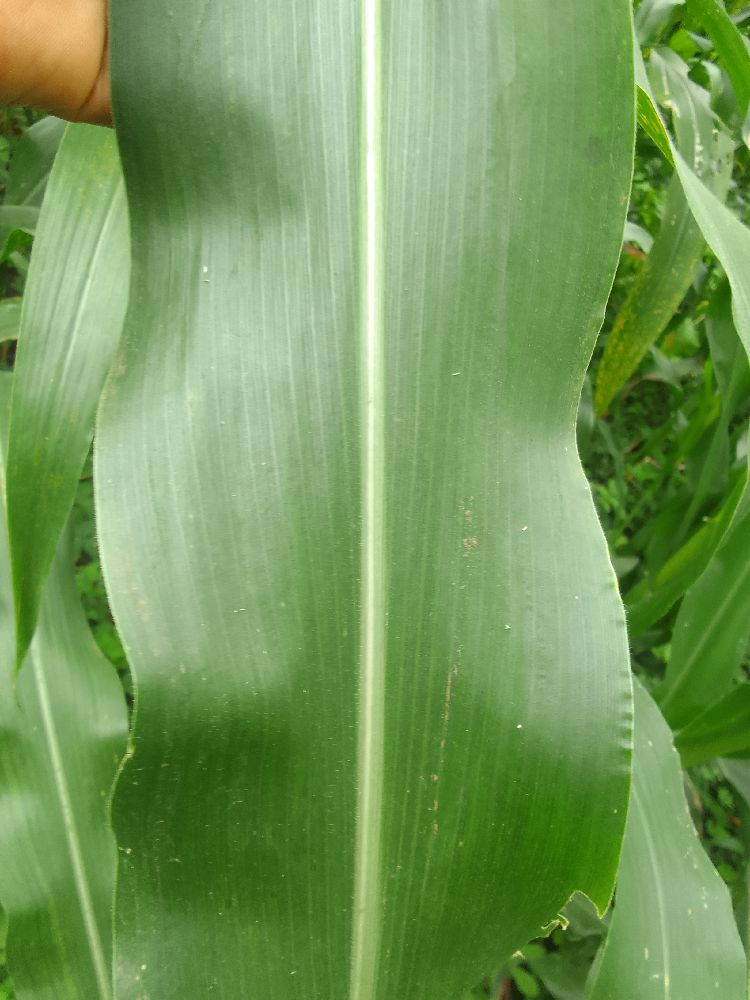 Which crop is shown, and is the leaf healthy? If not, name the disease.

maize, healthy
